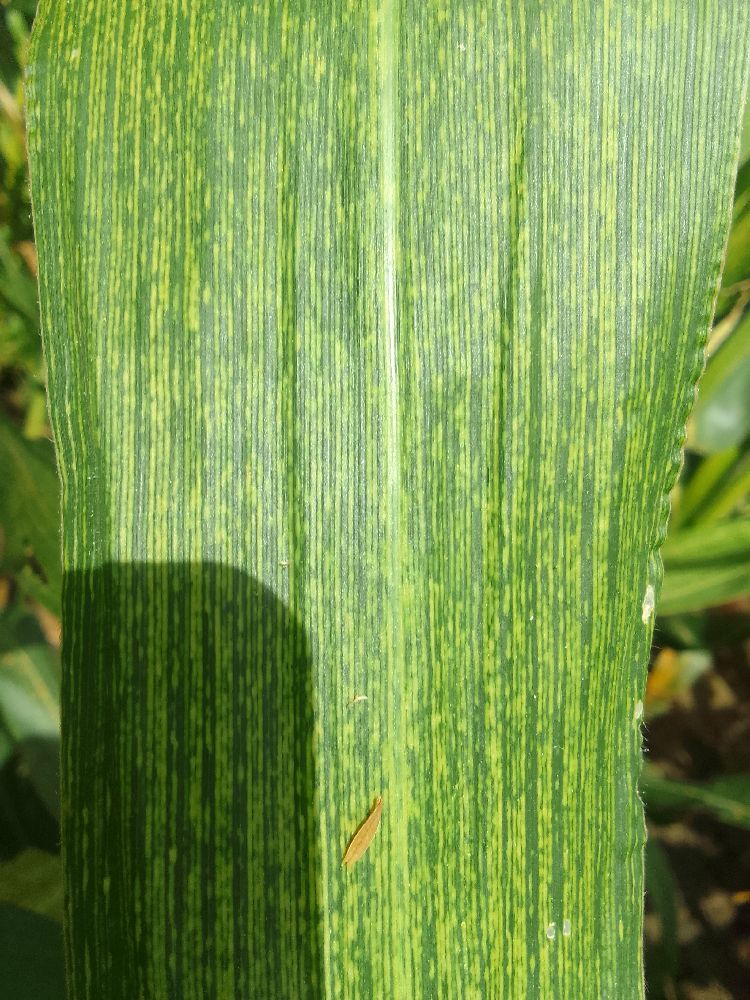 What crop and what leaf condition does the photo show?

maize, maize streak virus
